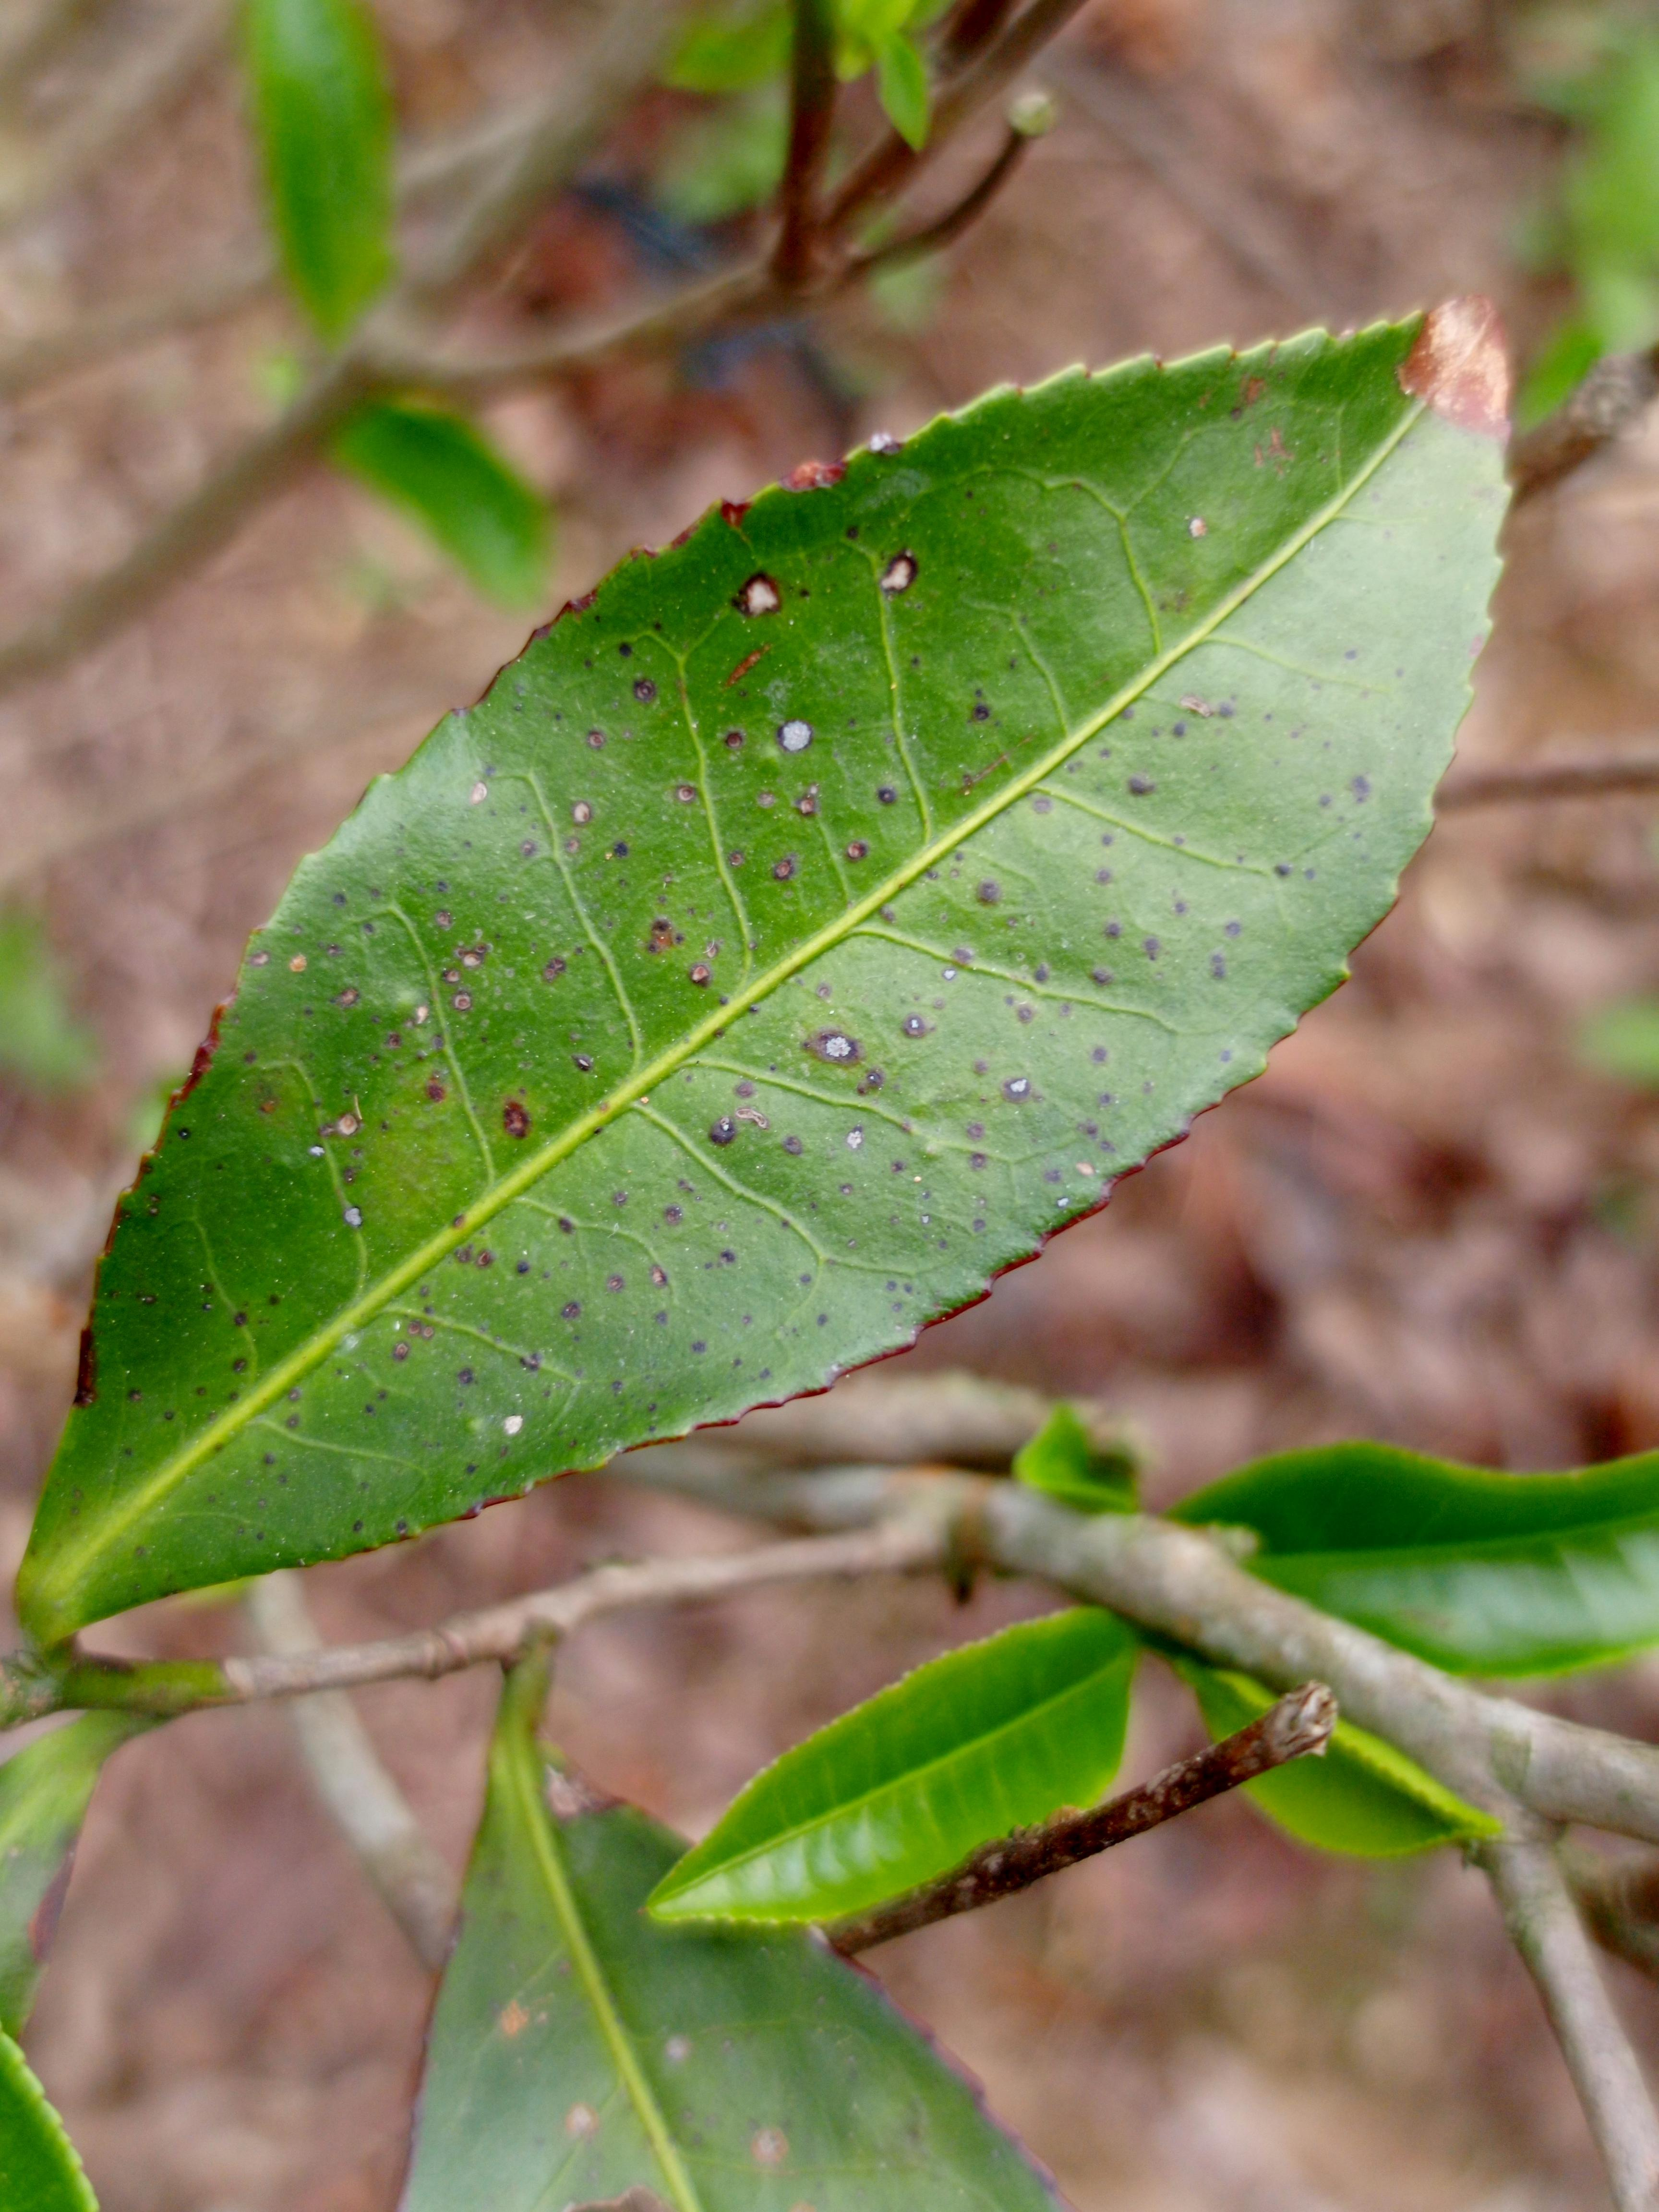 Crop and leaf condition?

tea, red rust
